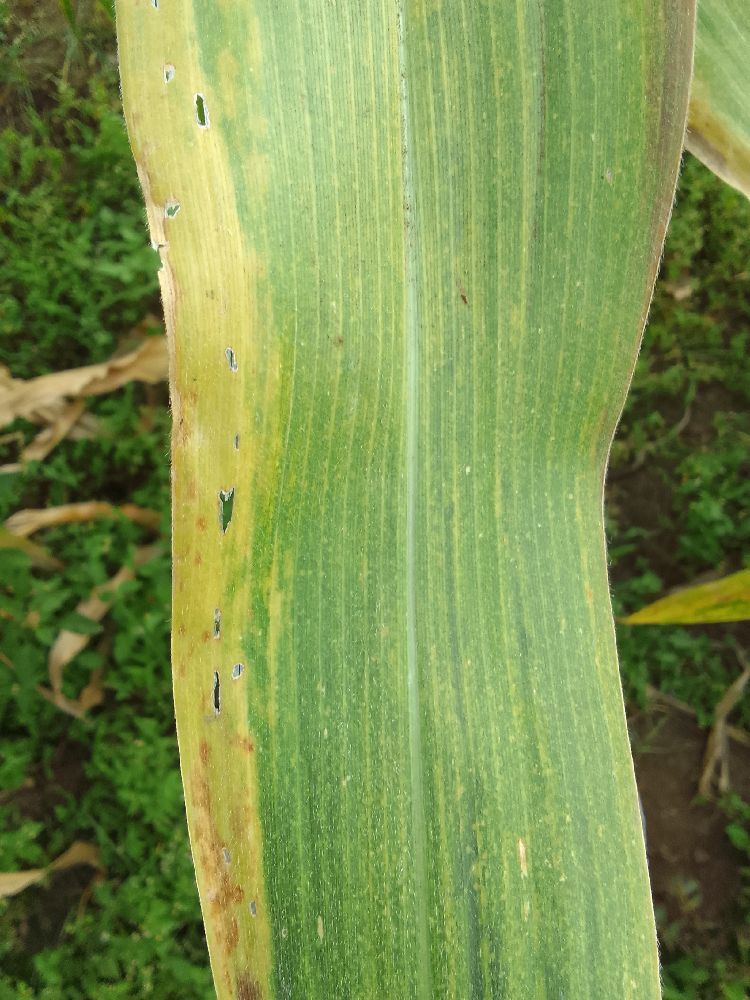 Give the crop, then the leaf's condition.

maize, maize lethal necrosis
